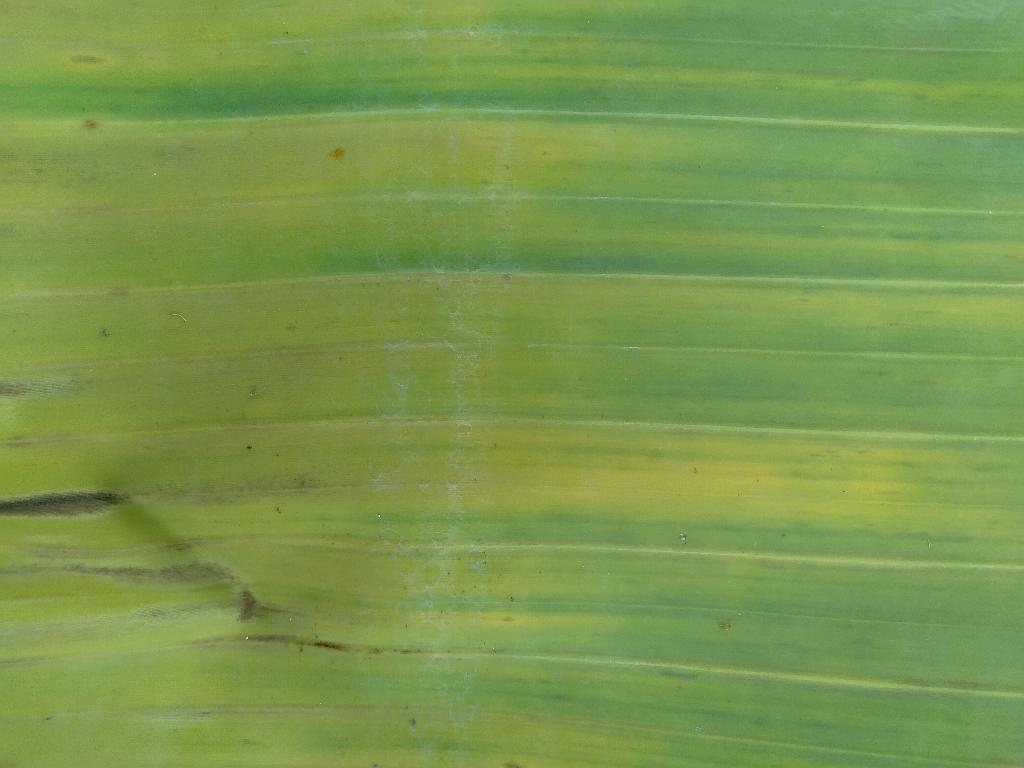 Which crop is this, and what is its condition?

banana, fusarium wilt race 1
